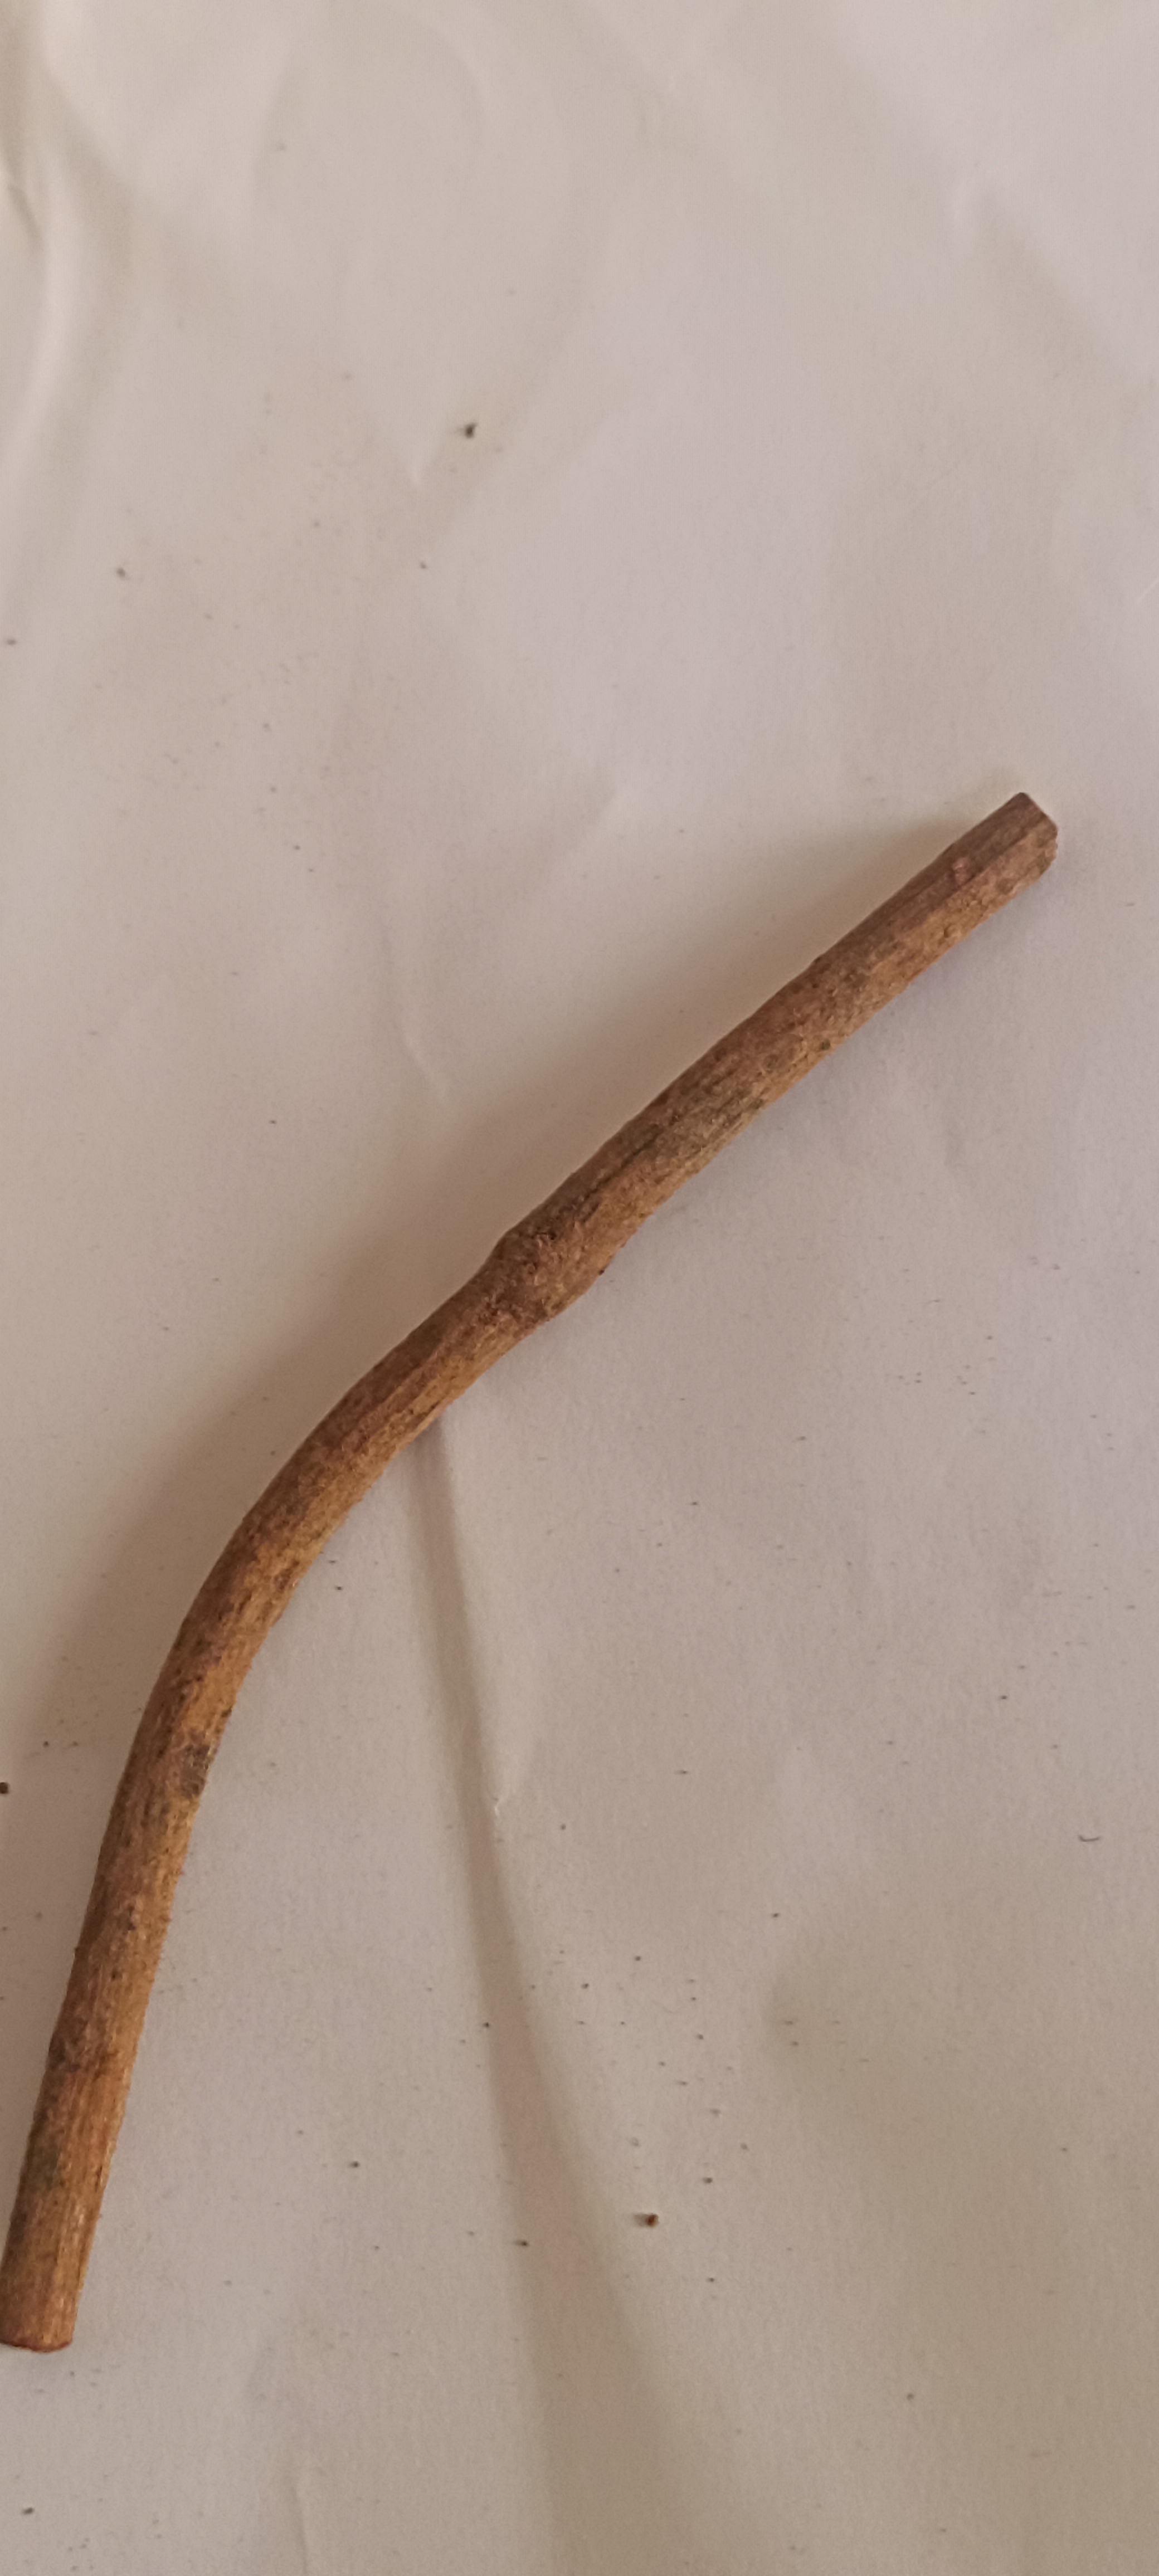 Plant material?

manjistha
